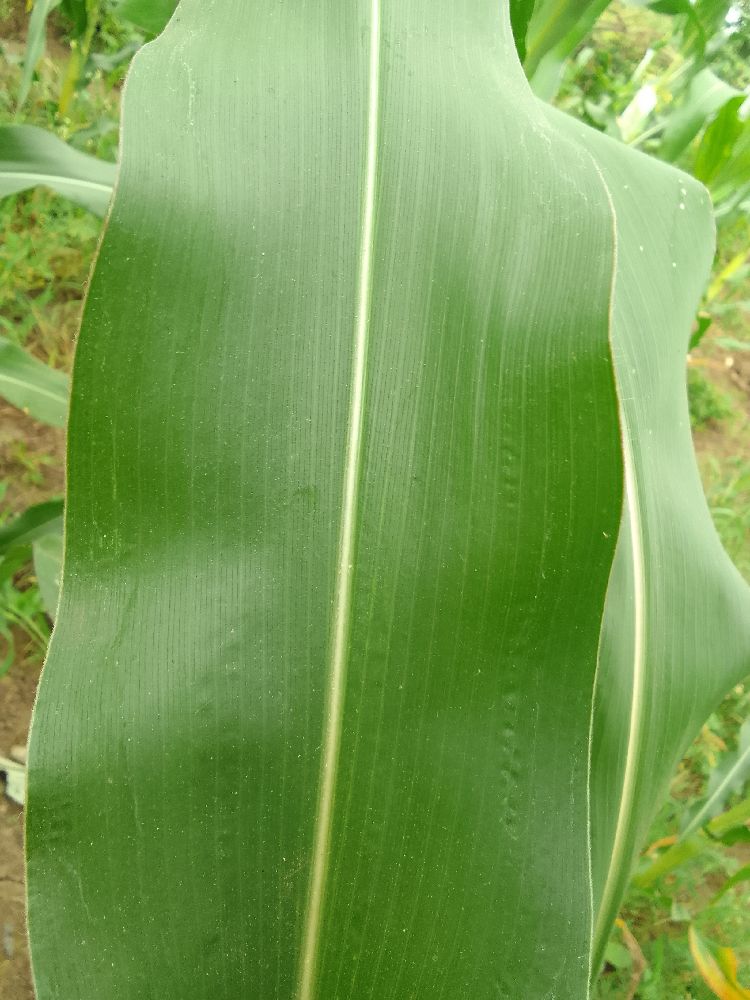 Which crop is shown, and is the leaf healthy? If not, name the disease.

maize, healthy
